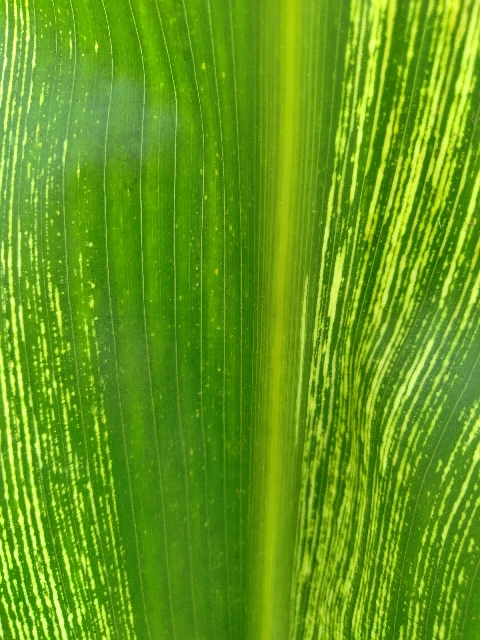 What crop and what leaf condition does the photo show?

maize, maize streak virus
